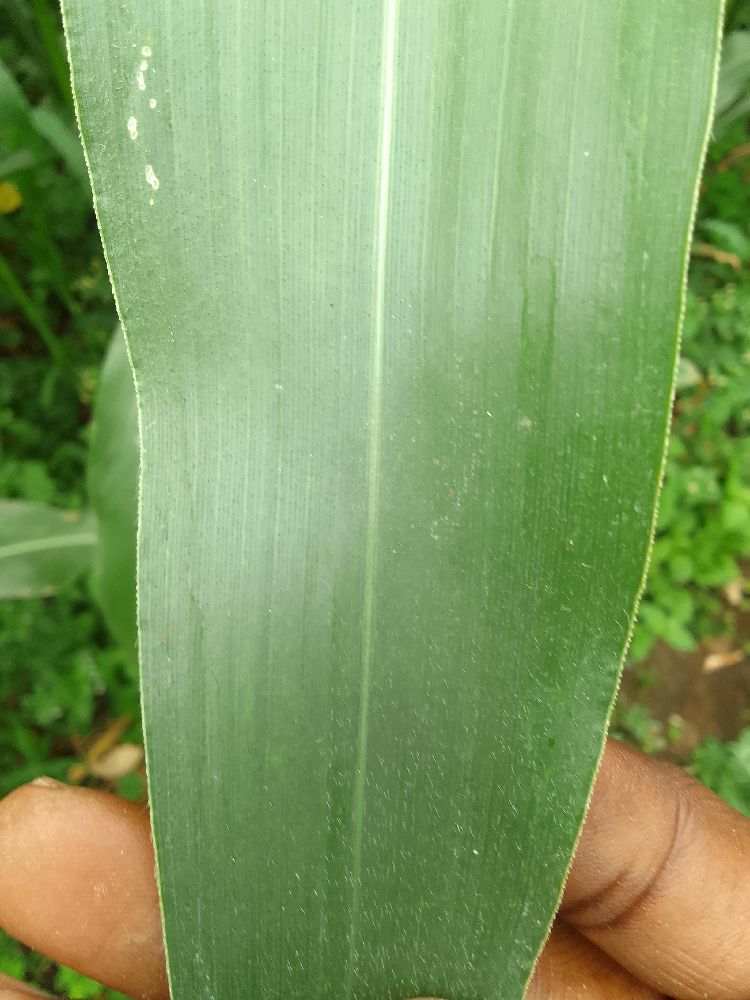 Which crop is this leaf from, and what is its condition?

maize, healthy
